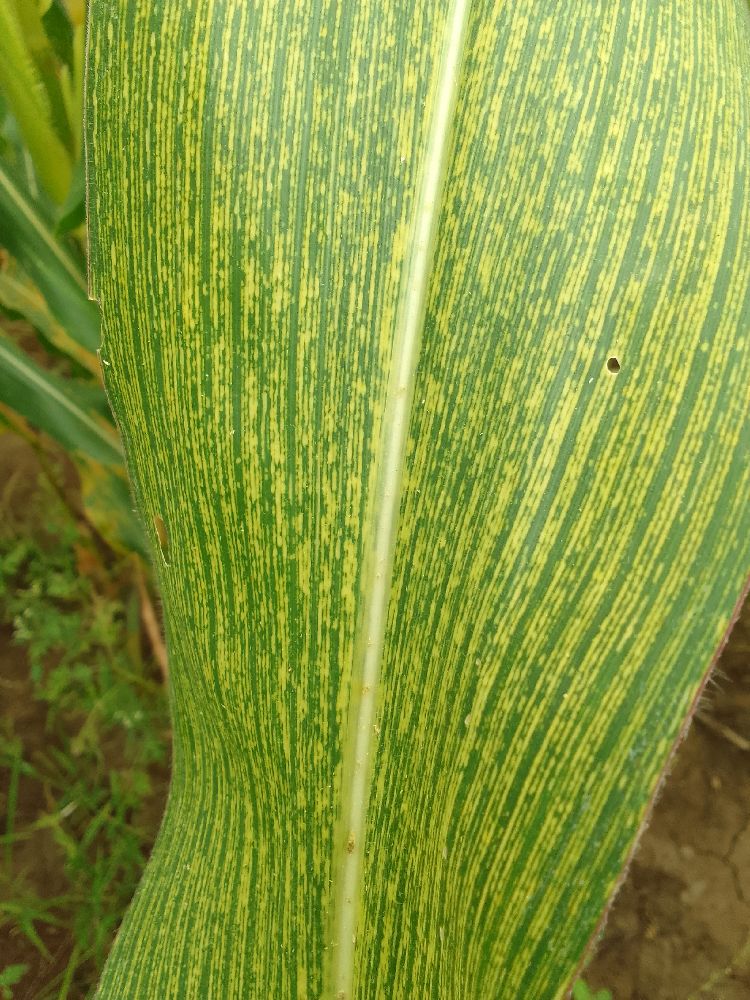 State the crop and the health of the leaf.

maize, maize streak virus
